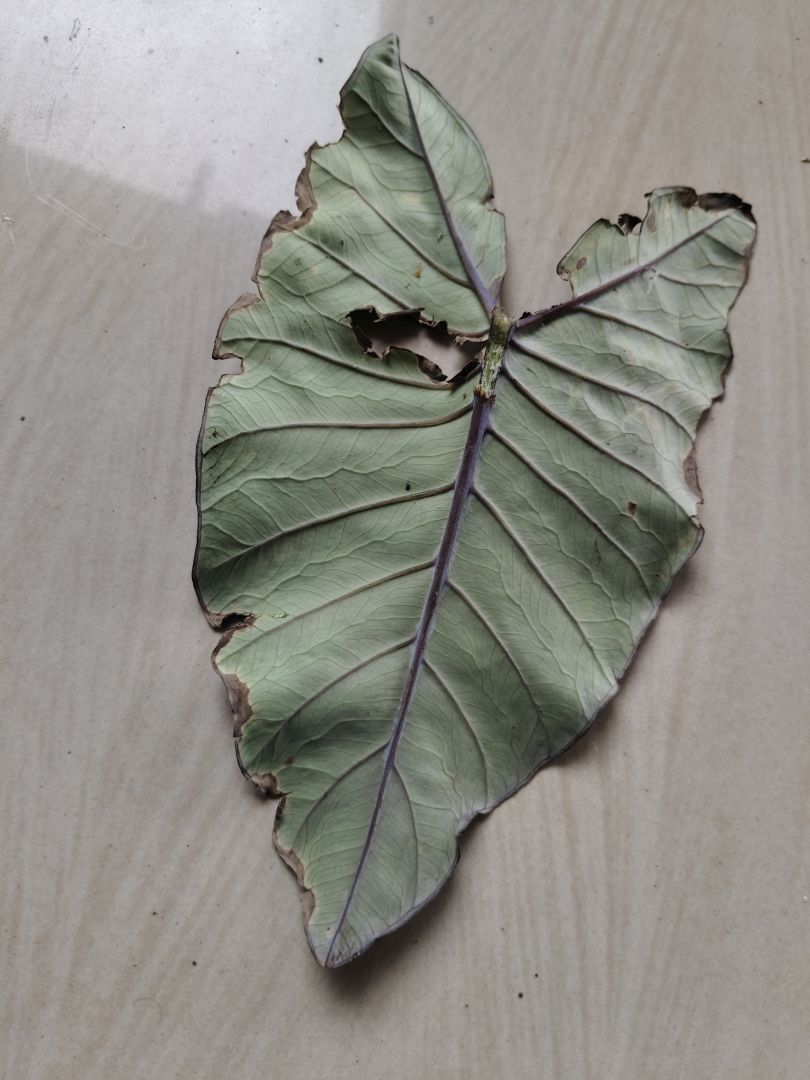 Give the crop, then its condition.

taro, leaf blight
